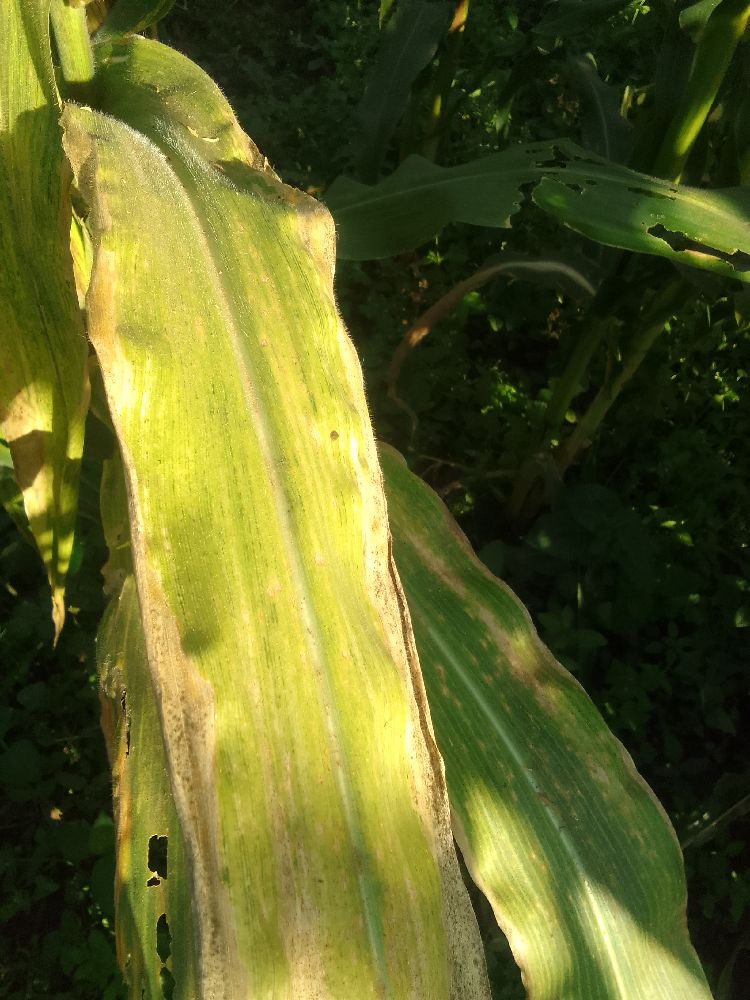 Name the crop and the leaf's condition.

maize, maize lethal necrosis
